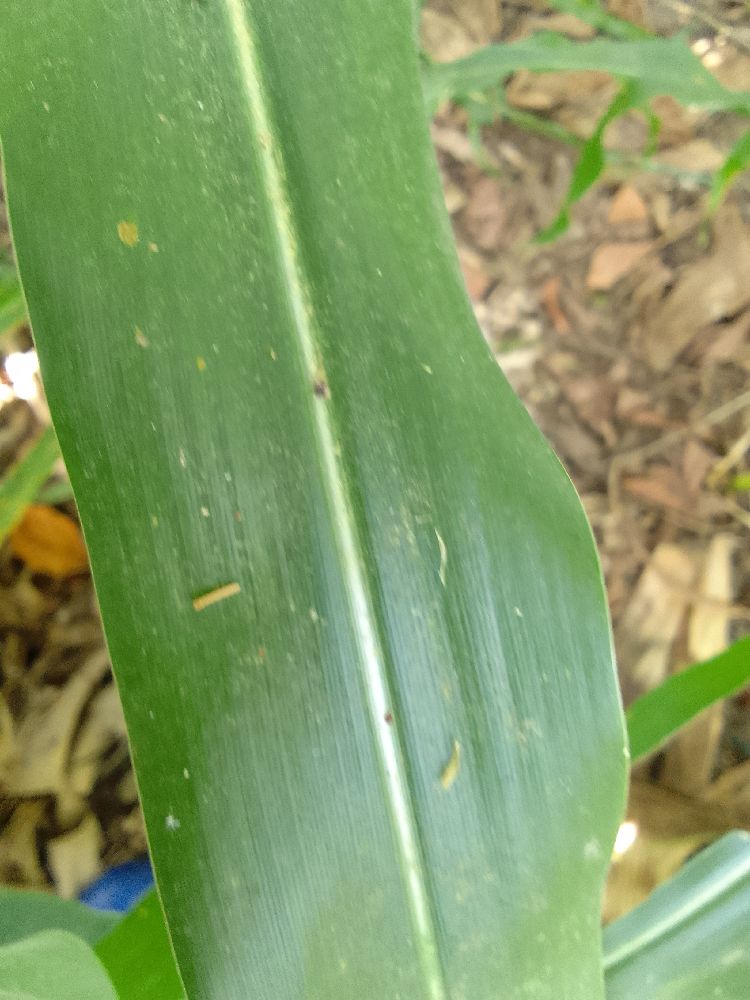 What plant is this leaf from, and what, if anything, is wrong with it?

maize, healthy
